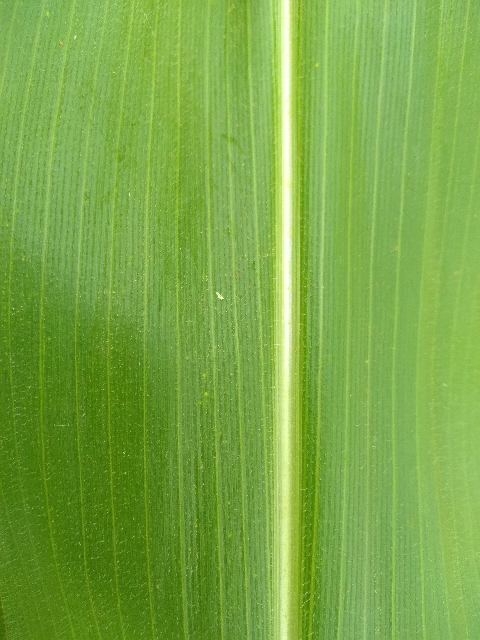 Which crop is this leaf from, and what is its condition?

maize, healthy
